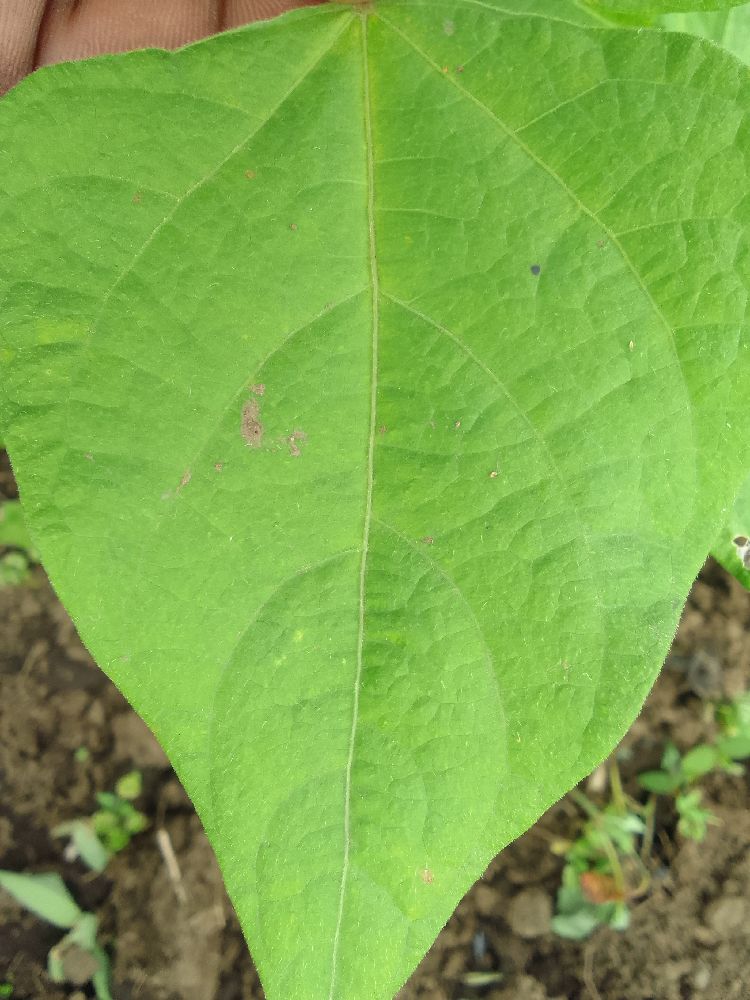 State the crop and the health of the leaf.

common bean, healthy
